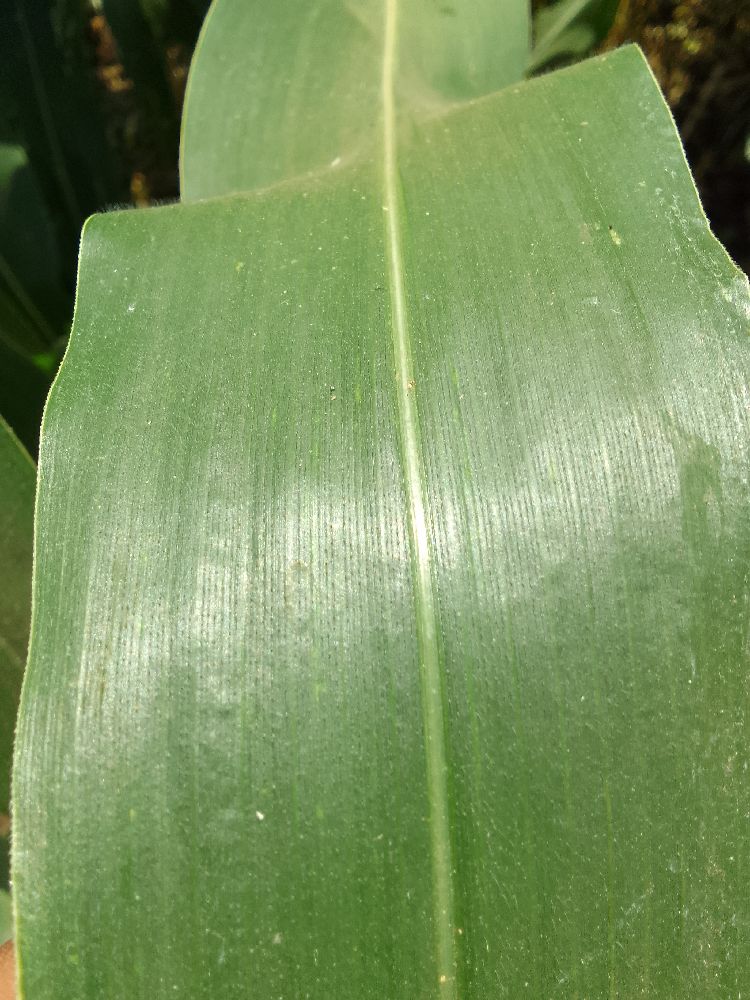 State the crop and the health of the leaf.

maize, healthy
